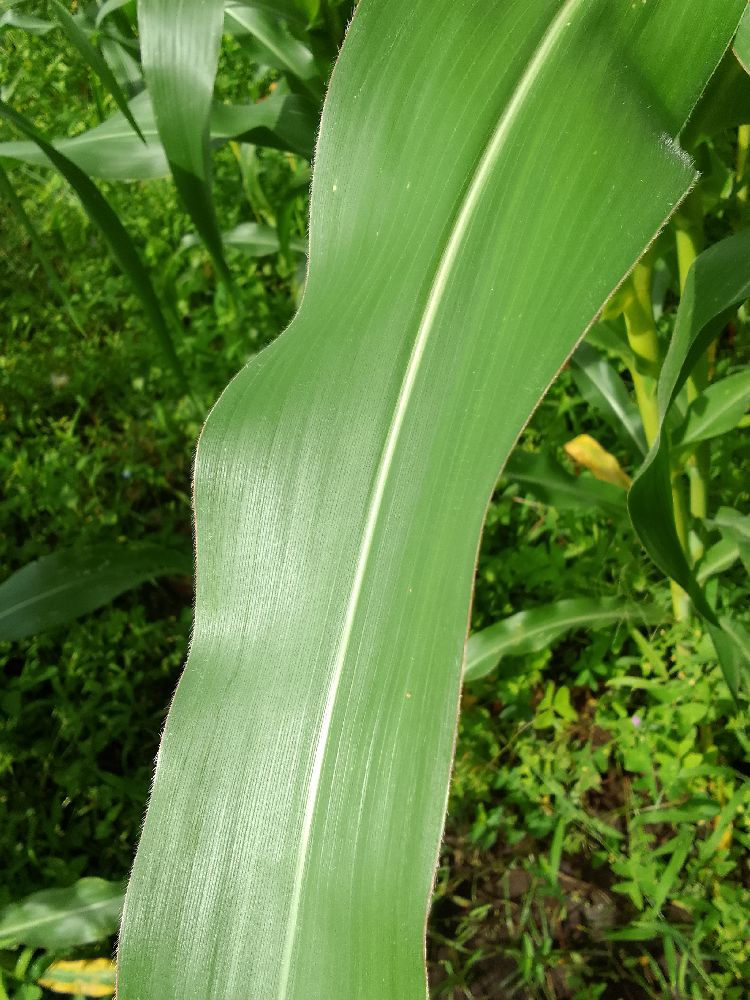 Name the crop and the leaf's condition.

maize, healthy
